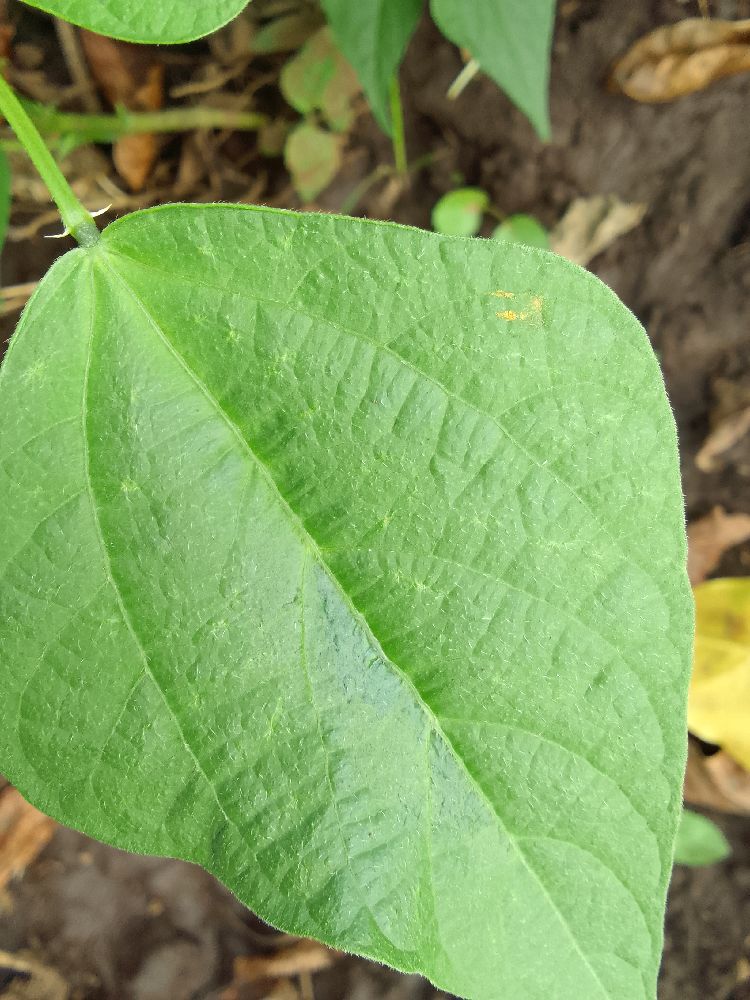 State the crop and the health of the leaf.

common bean, healthy
